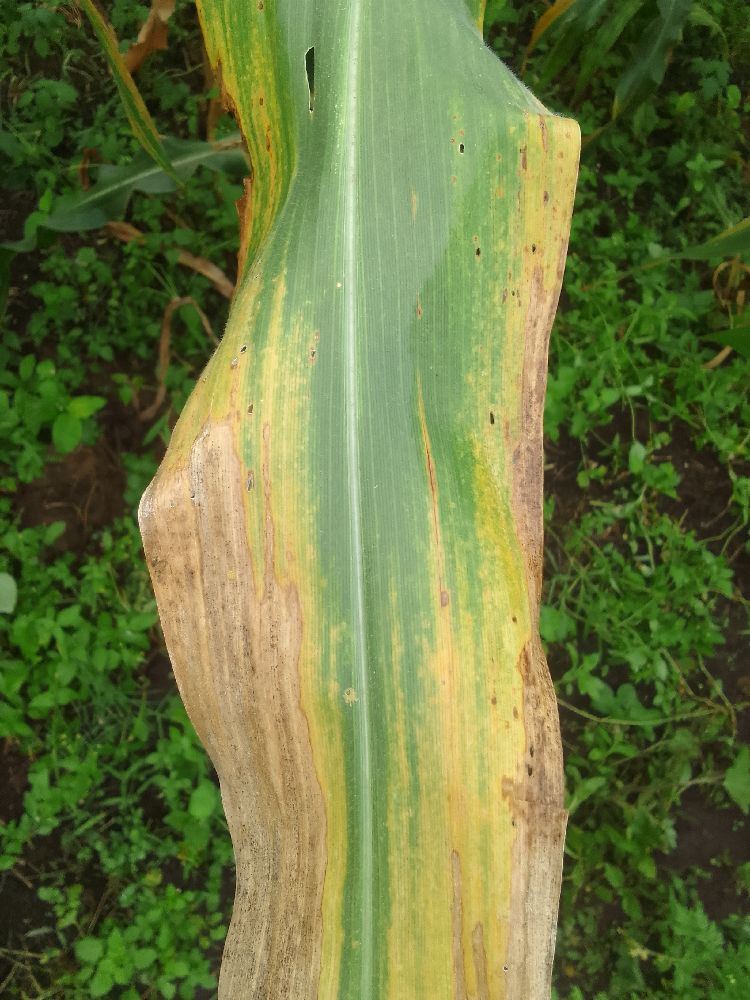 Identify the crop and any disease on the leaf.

maize, maize lethal necrosis
